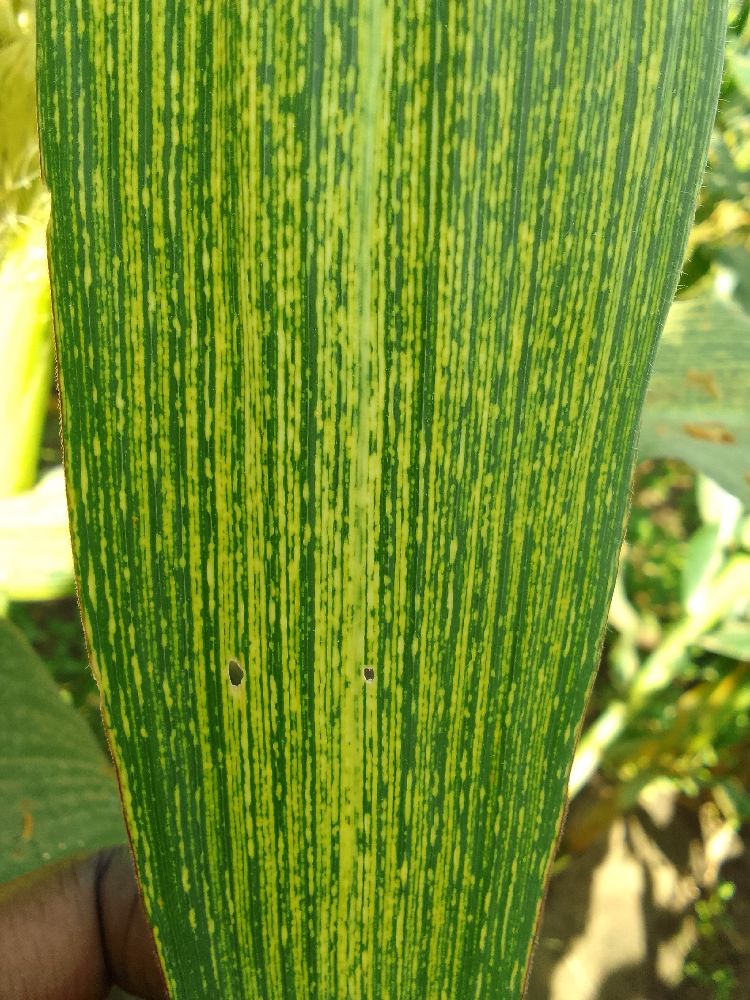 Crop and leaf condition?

maize, maize streak virus
